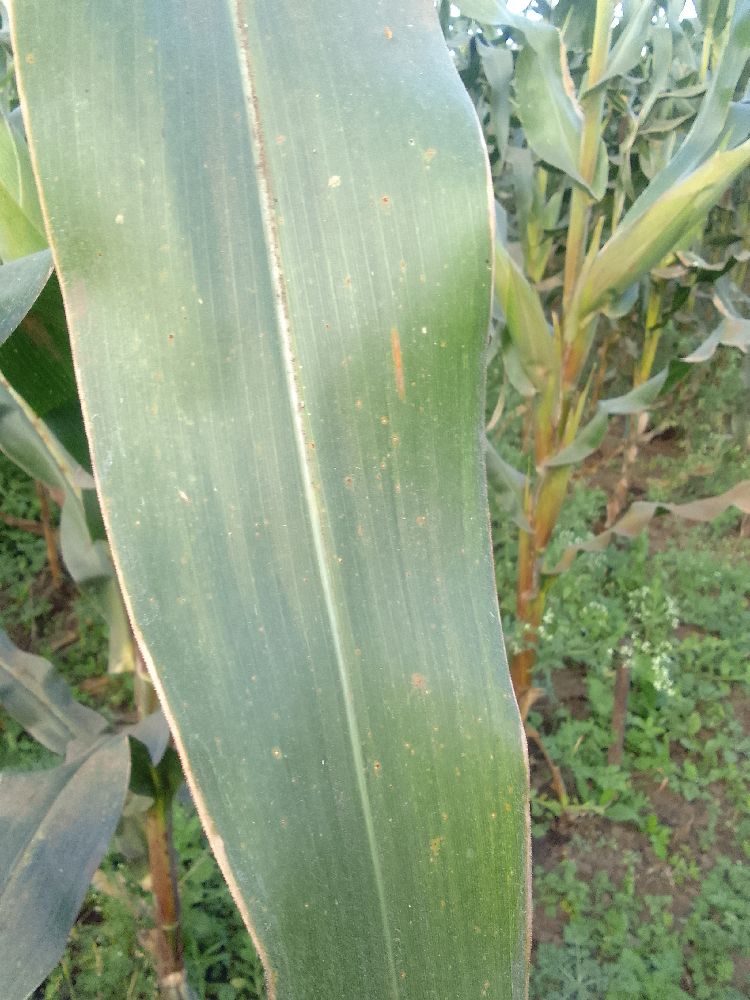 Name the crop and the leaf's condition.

maize, healthy
